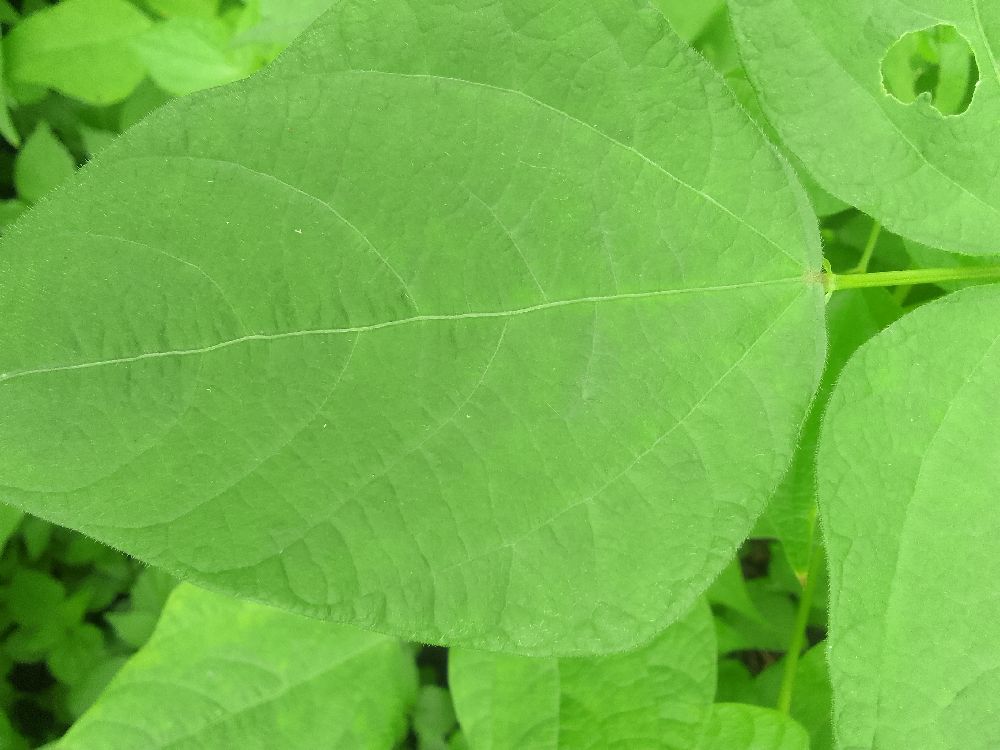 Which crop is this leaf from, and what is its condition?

common bean, healthy
